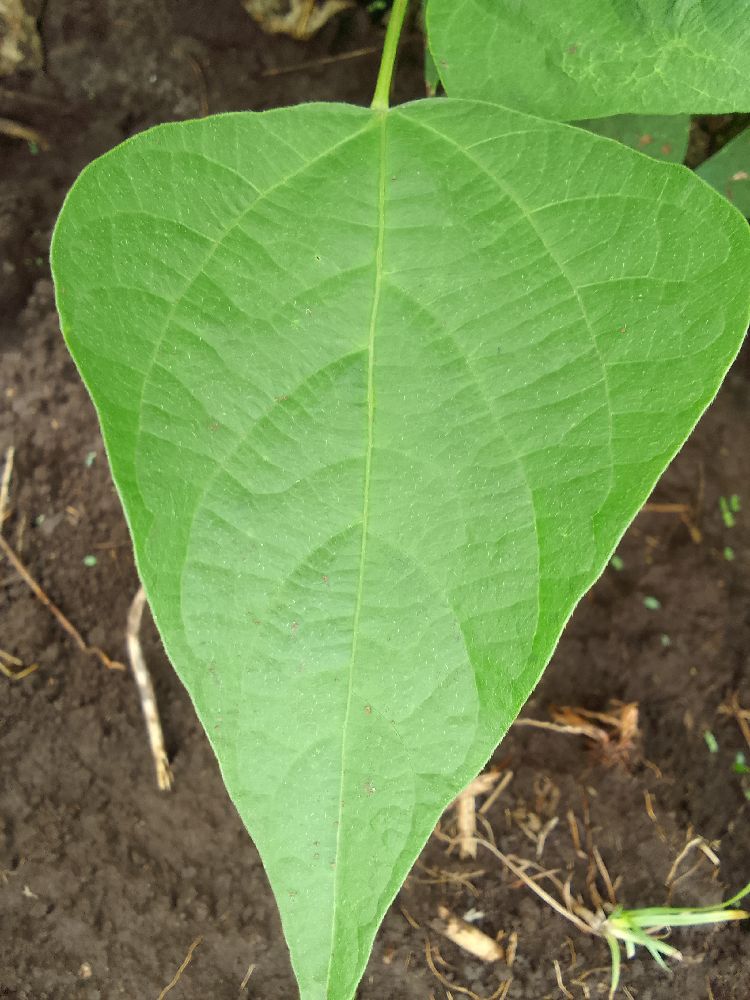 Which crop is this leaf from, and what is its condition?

common bean, healthy
